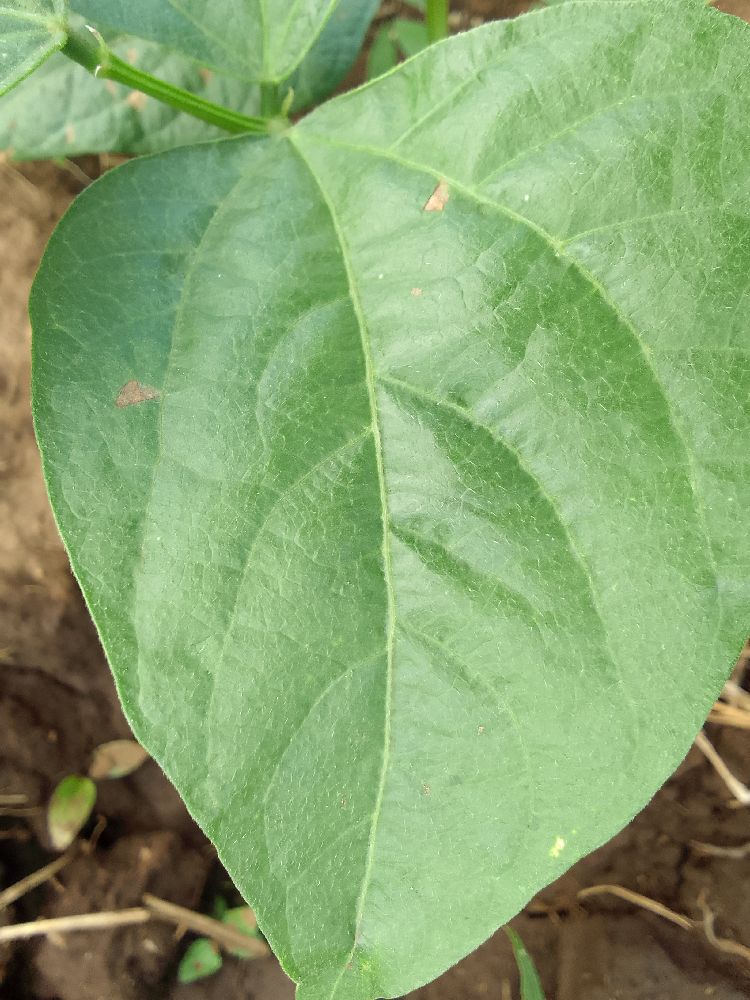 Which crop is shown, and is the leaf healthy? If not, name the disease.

common bean, healthy
